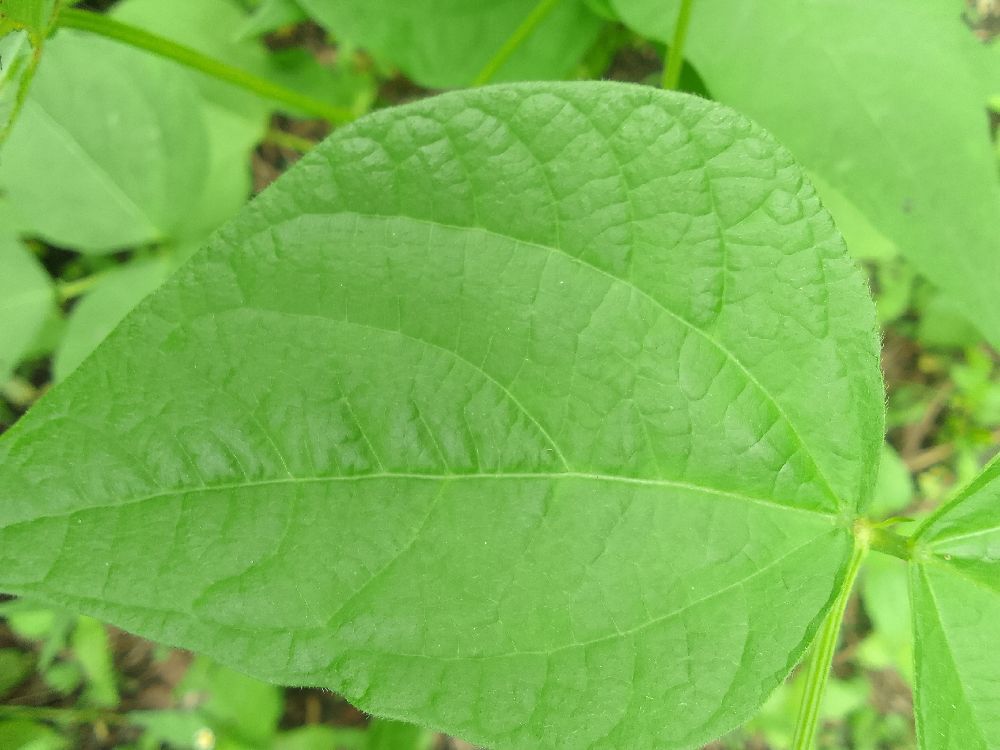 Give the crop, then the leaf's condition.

common bean, healthy
